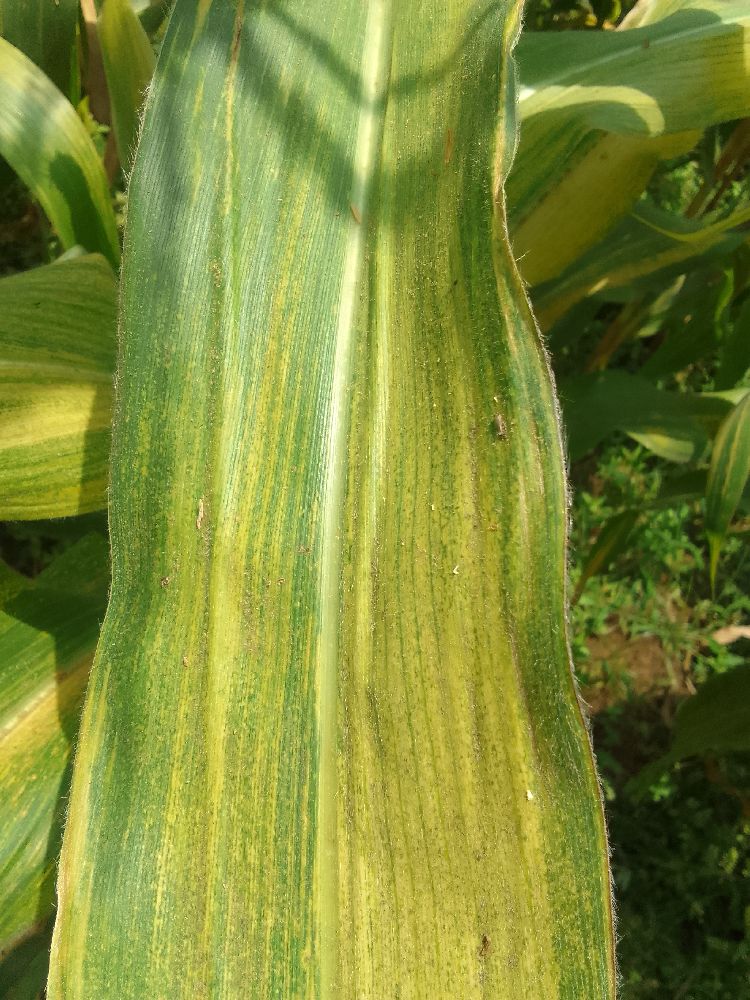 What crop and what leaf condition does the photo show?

maize, maize lethal necrosis
